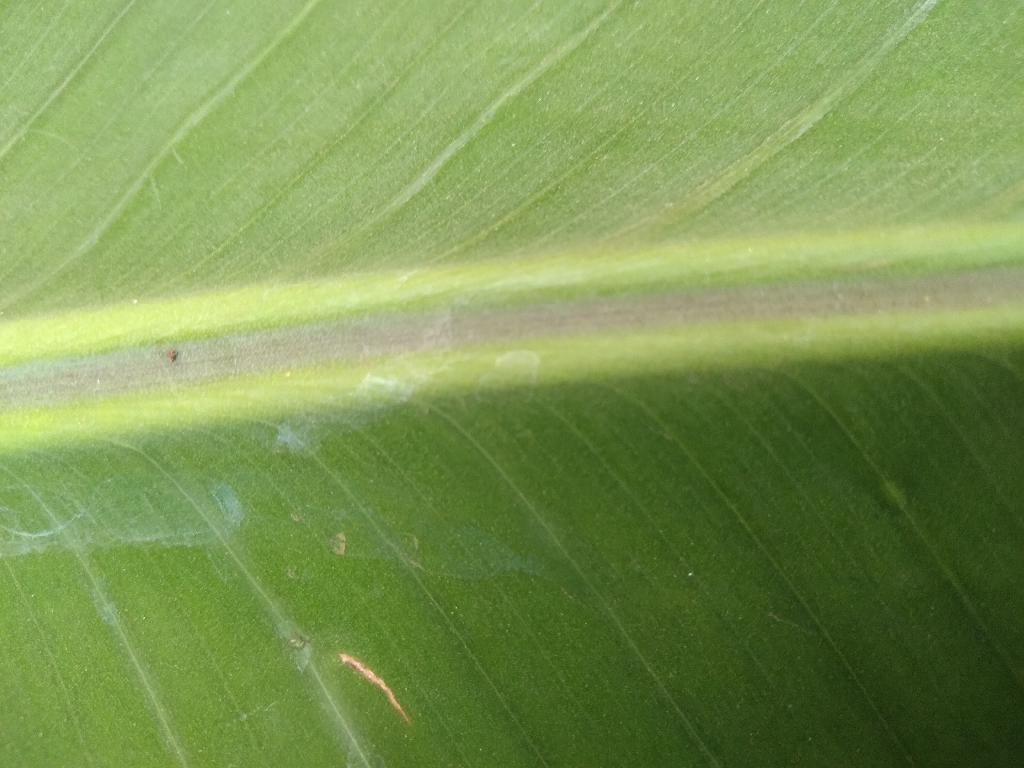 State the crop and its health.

banana, healthy
